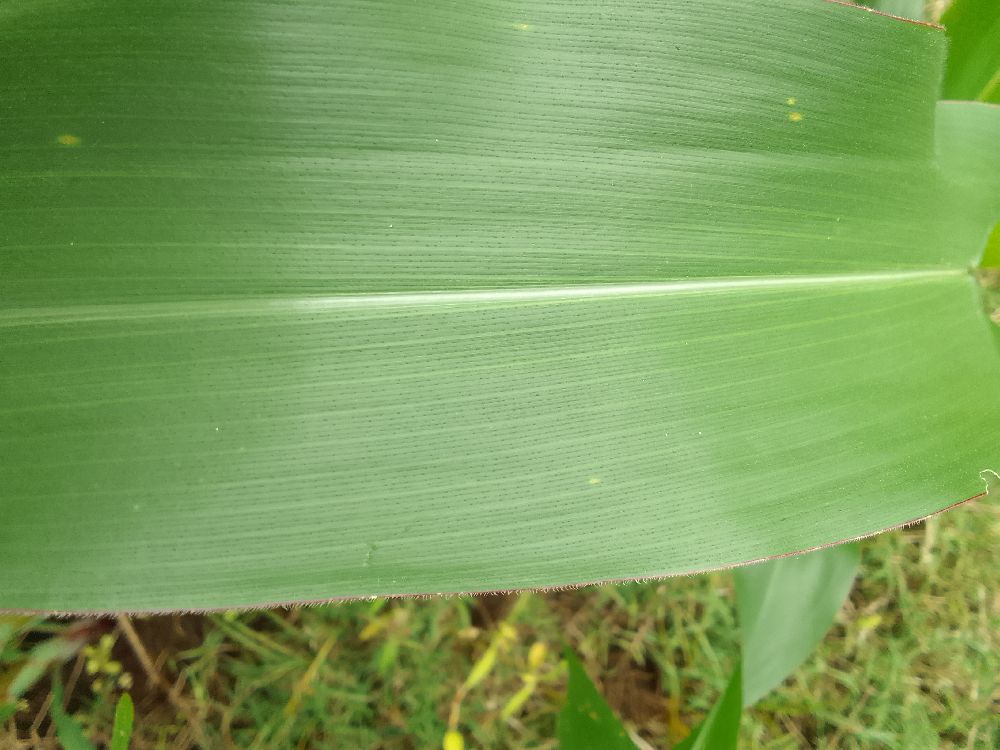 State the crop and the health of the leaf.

maize, healthy
